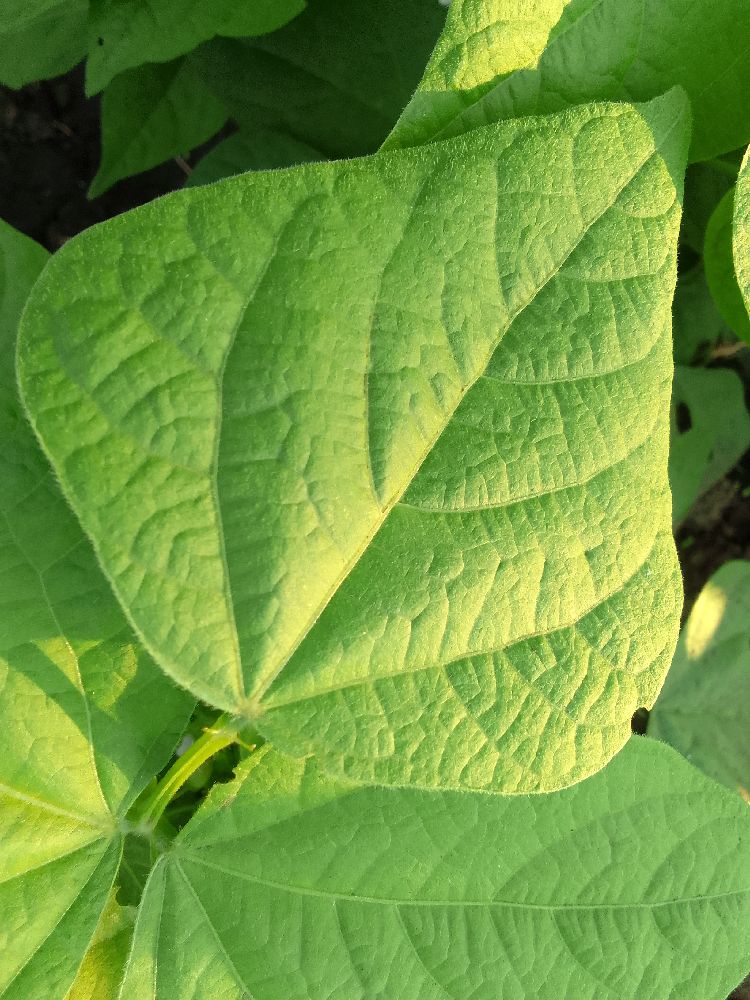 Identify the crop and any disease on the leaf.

common bean, healthy
